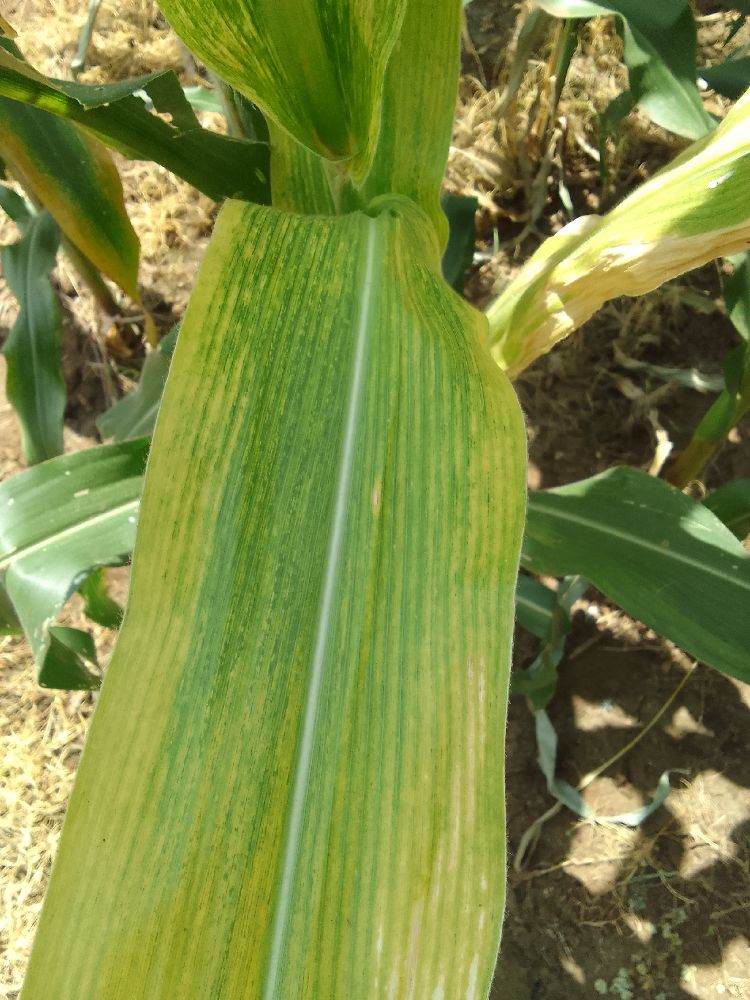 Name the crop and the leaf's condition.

maize, maize lethal necrosis
